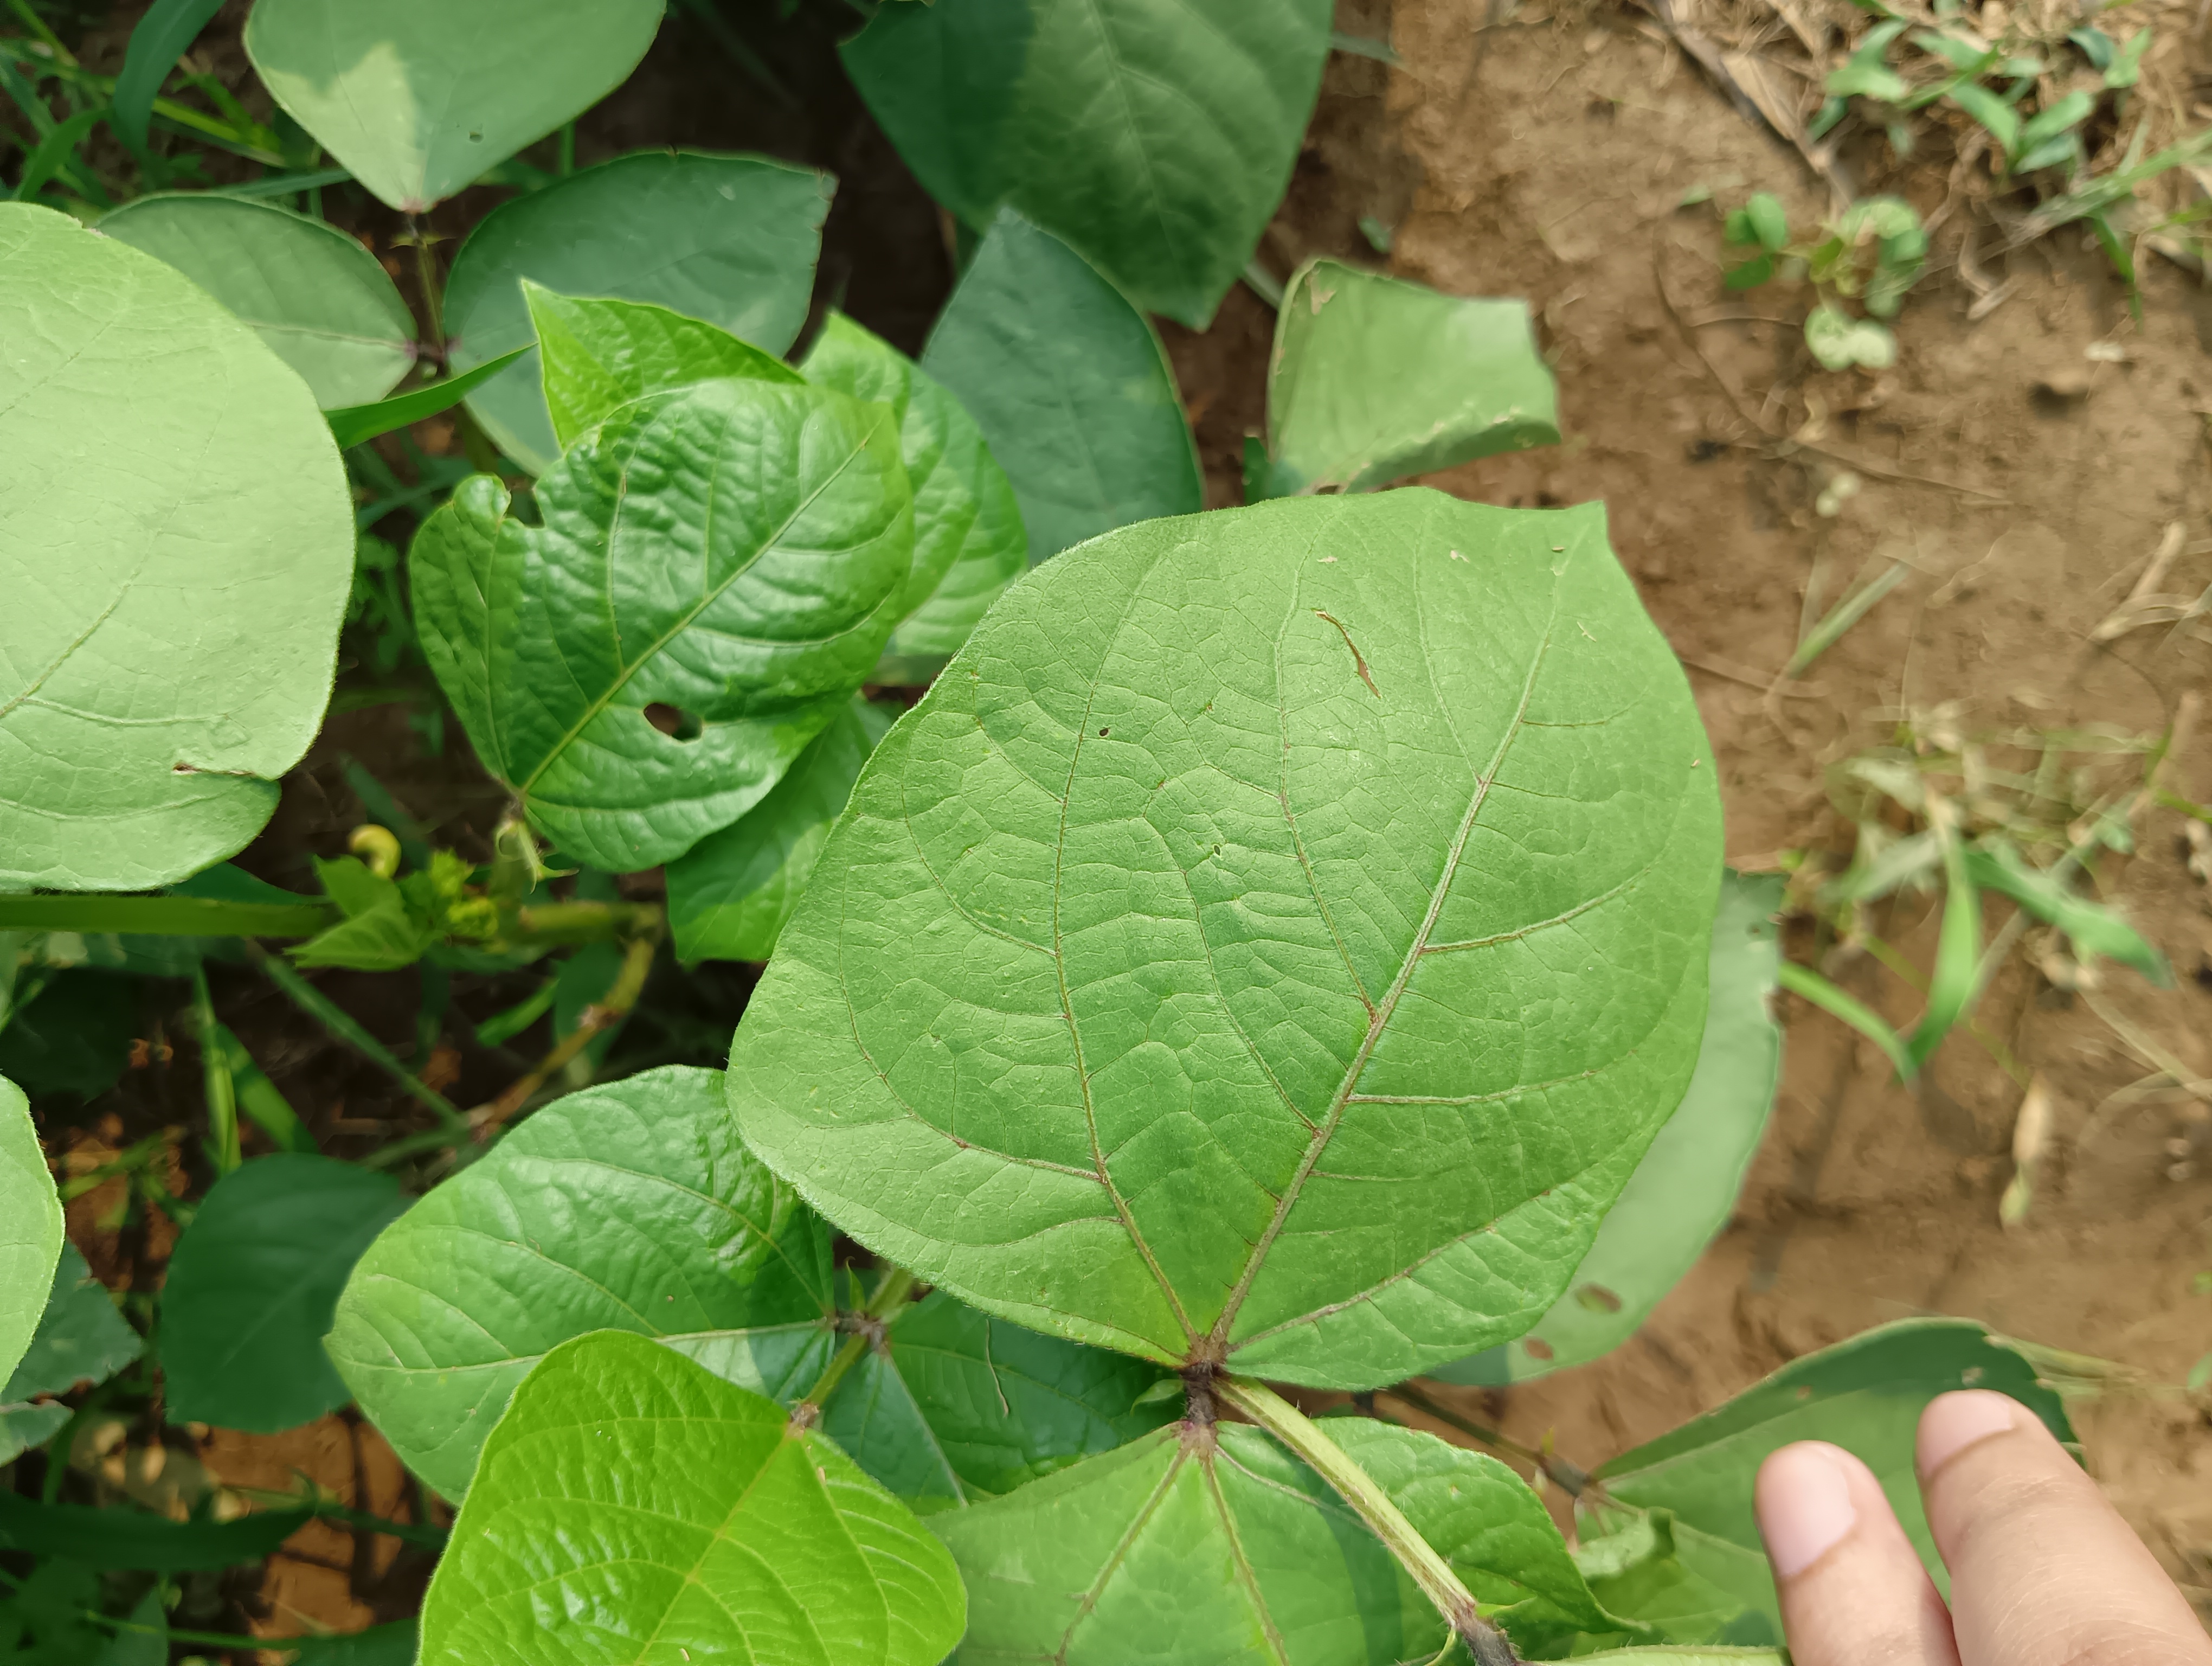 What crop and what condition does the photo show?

mungbean, healthy
